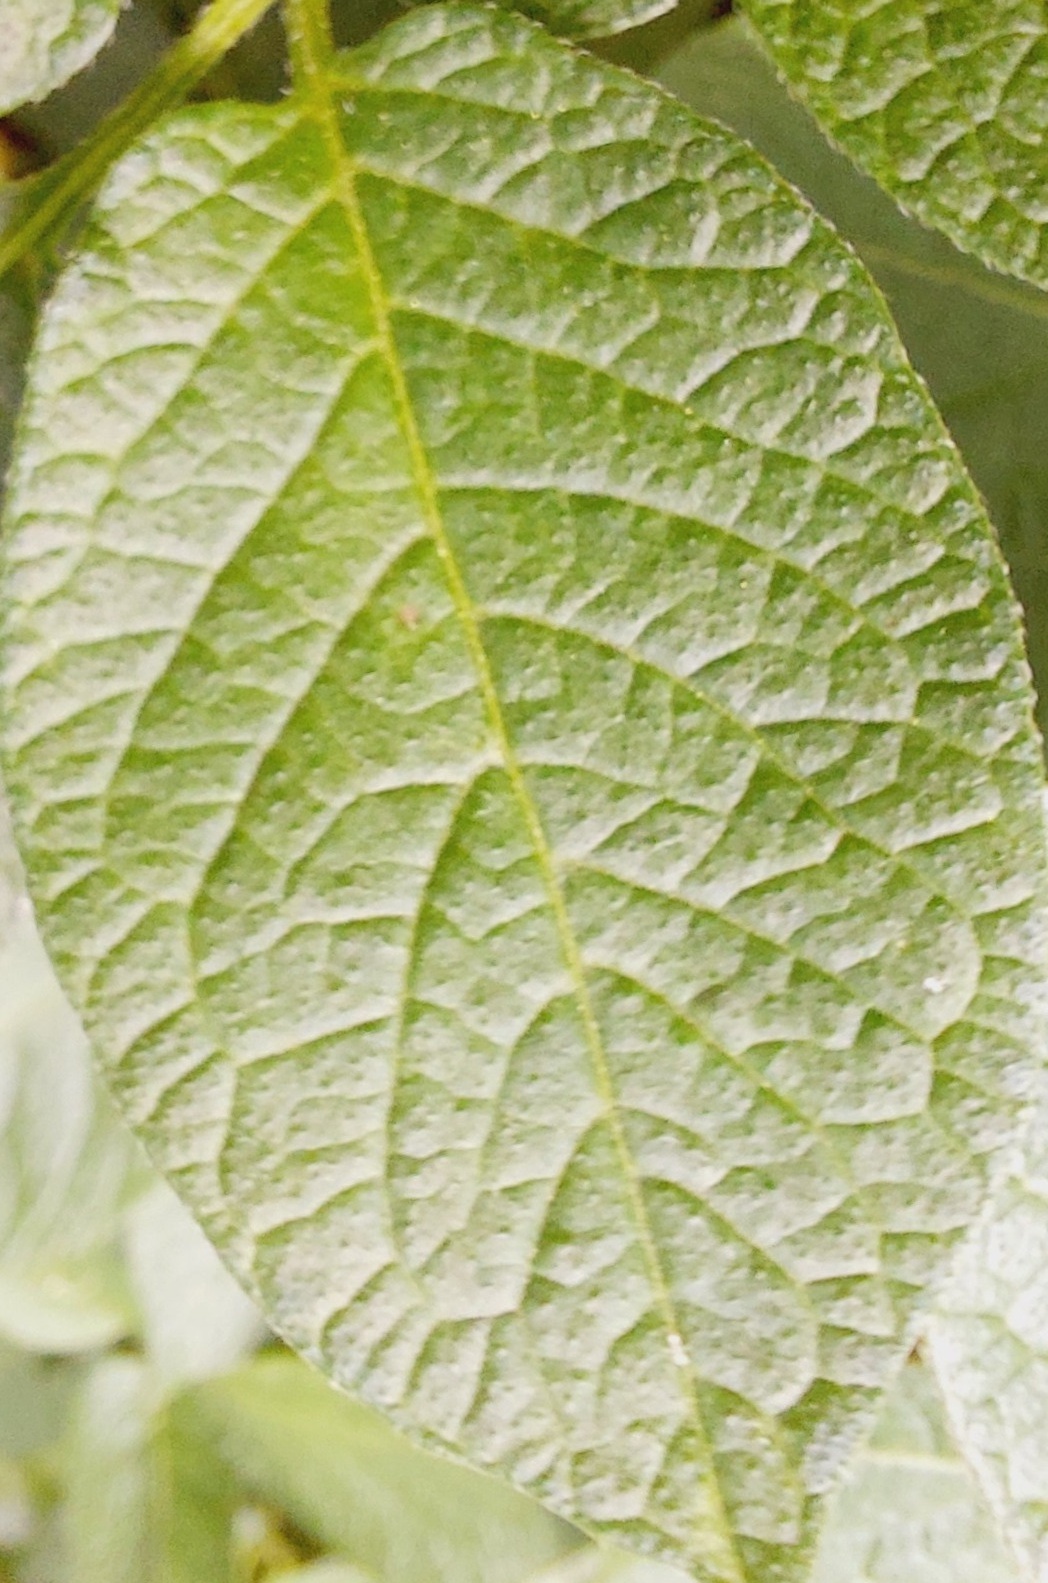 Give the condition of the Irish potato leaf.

healthy
